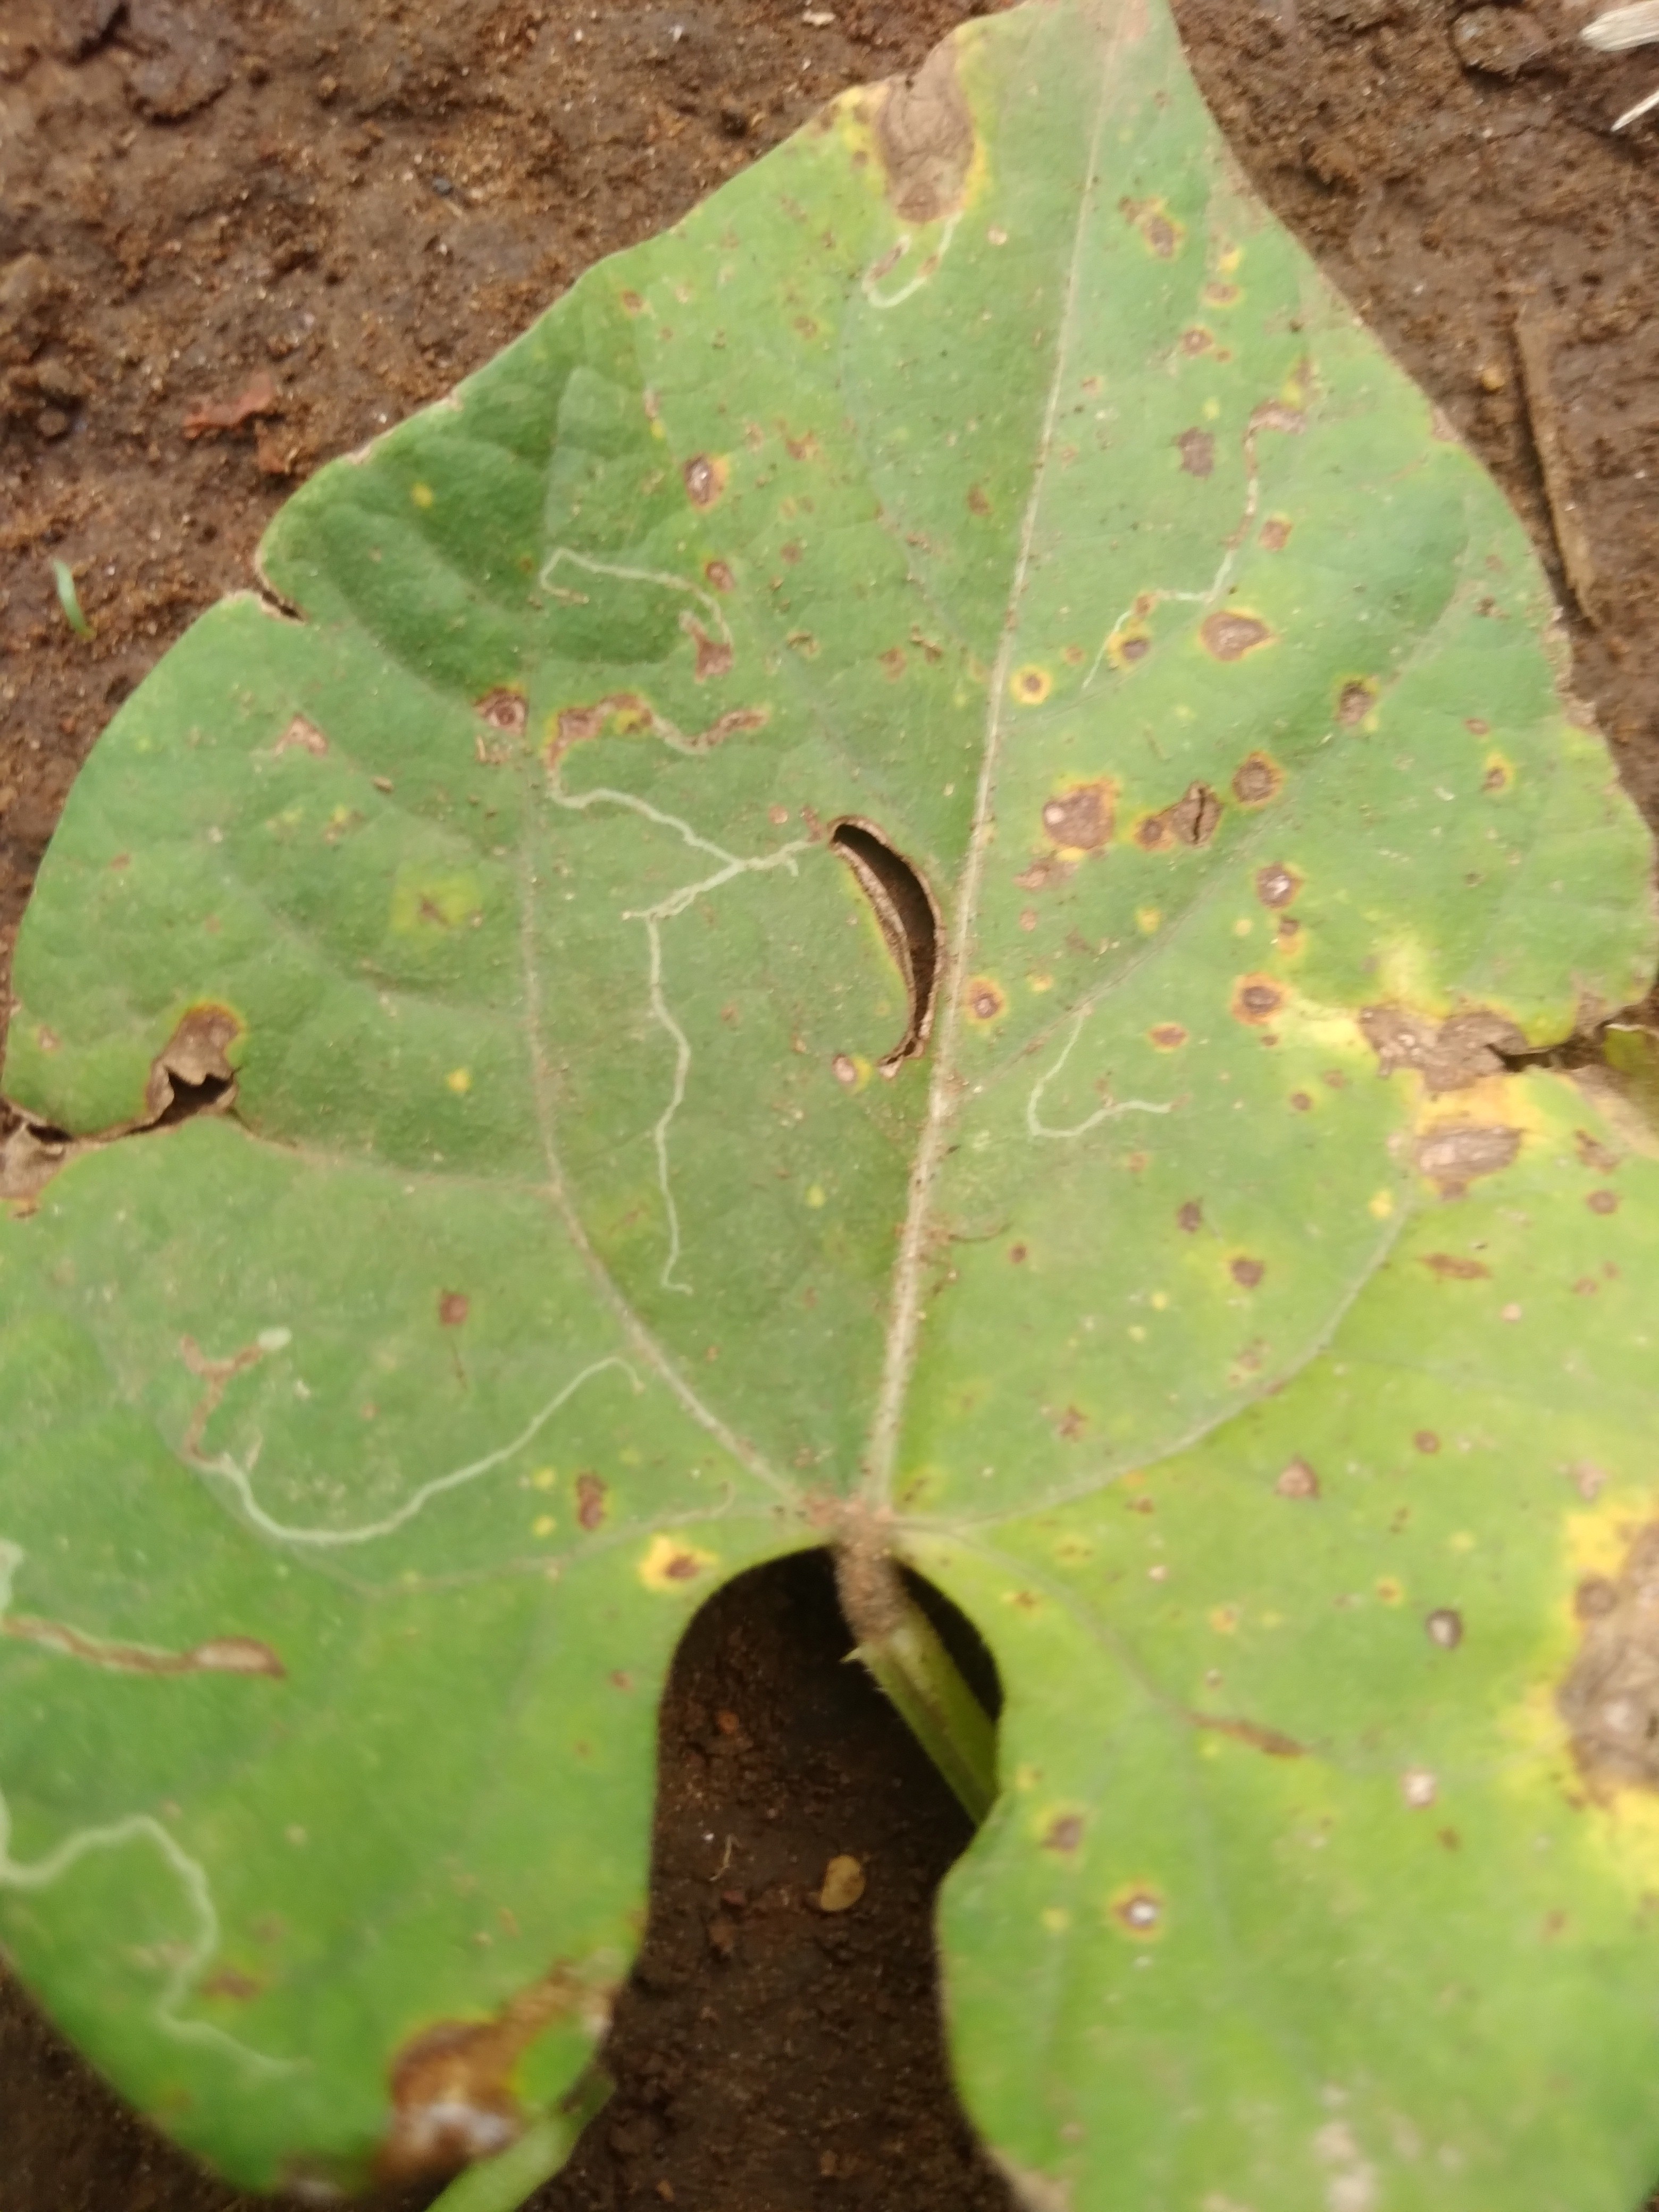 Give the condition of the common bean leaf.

rust
